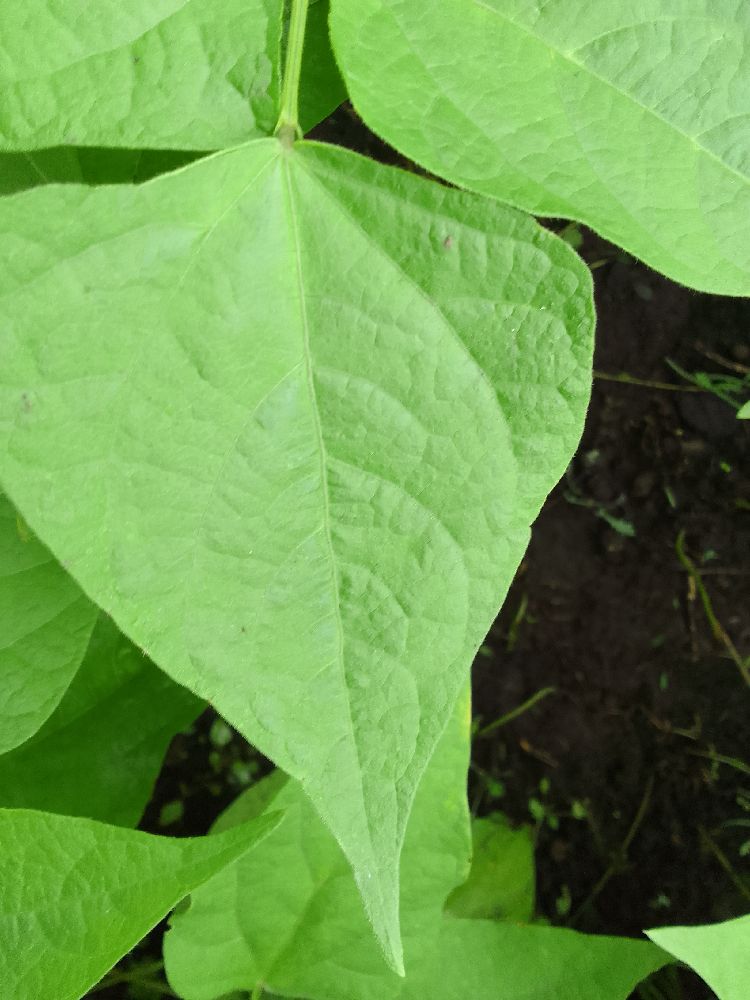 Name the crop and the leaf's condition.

common bean, healthy
